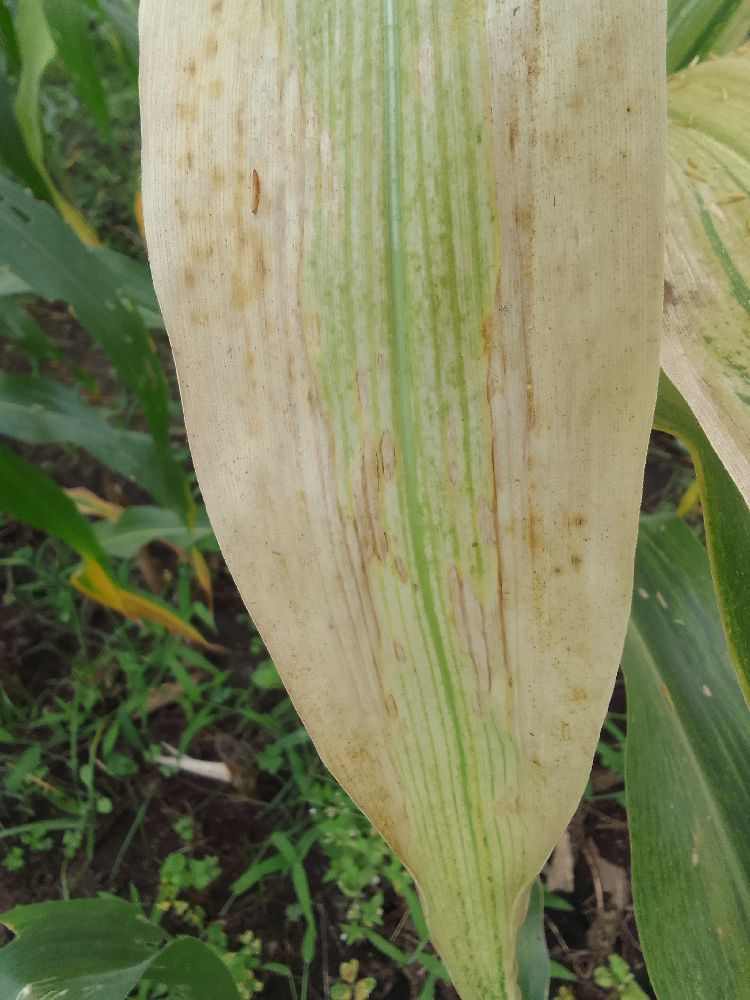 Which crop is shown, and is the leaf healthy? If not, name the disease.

maize, maize lethal necrosis
